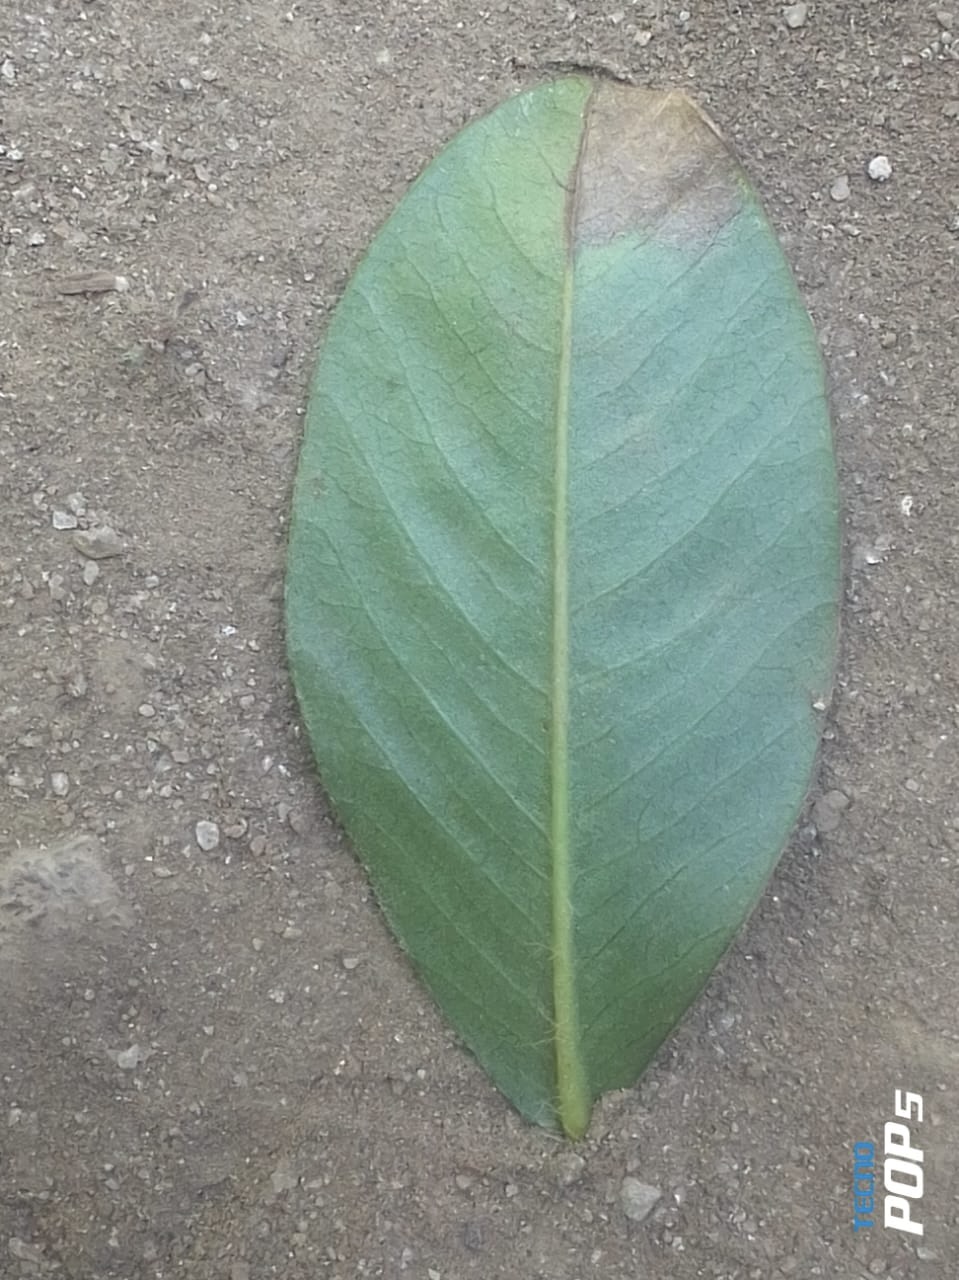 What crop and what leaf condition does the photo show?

peanut, phoma arachidicola
